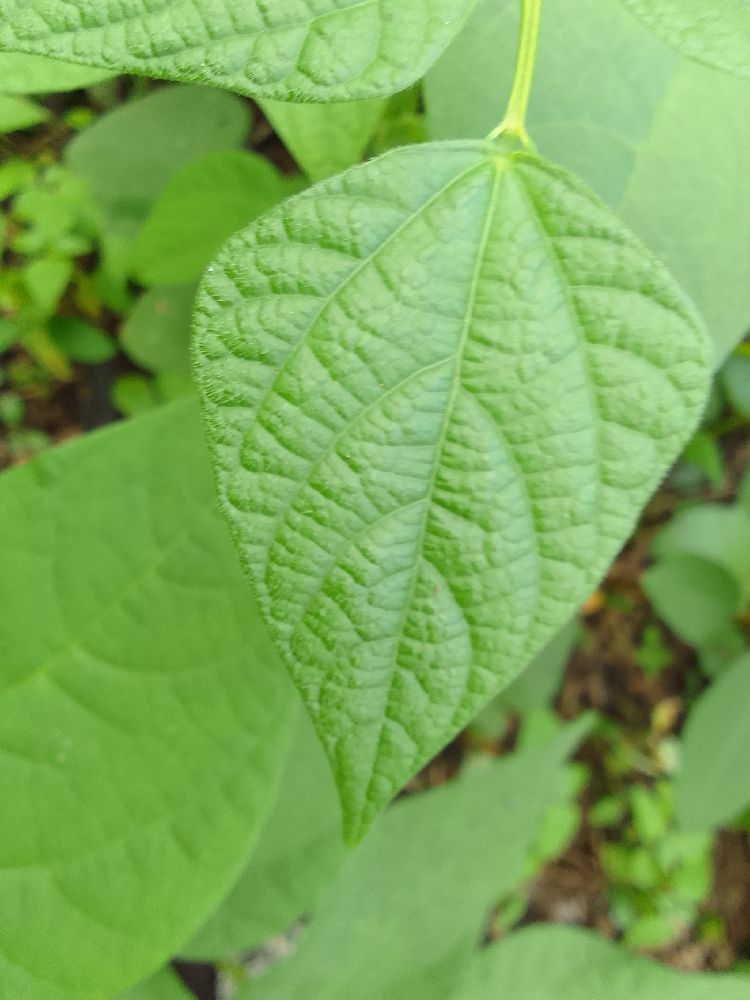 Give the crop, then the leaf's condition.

common bean, healthy
